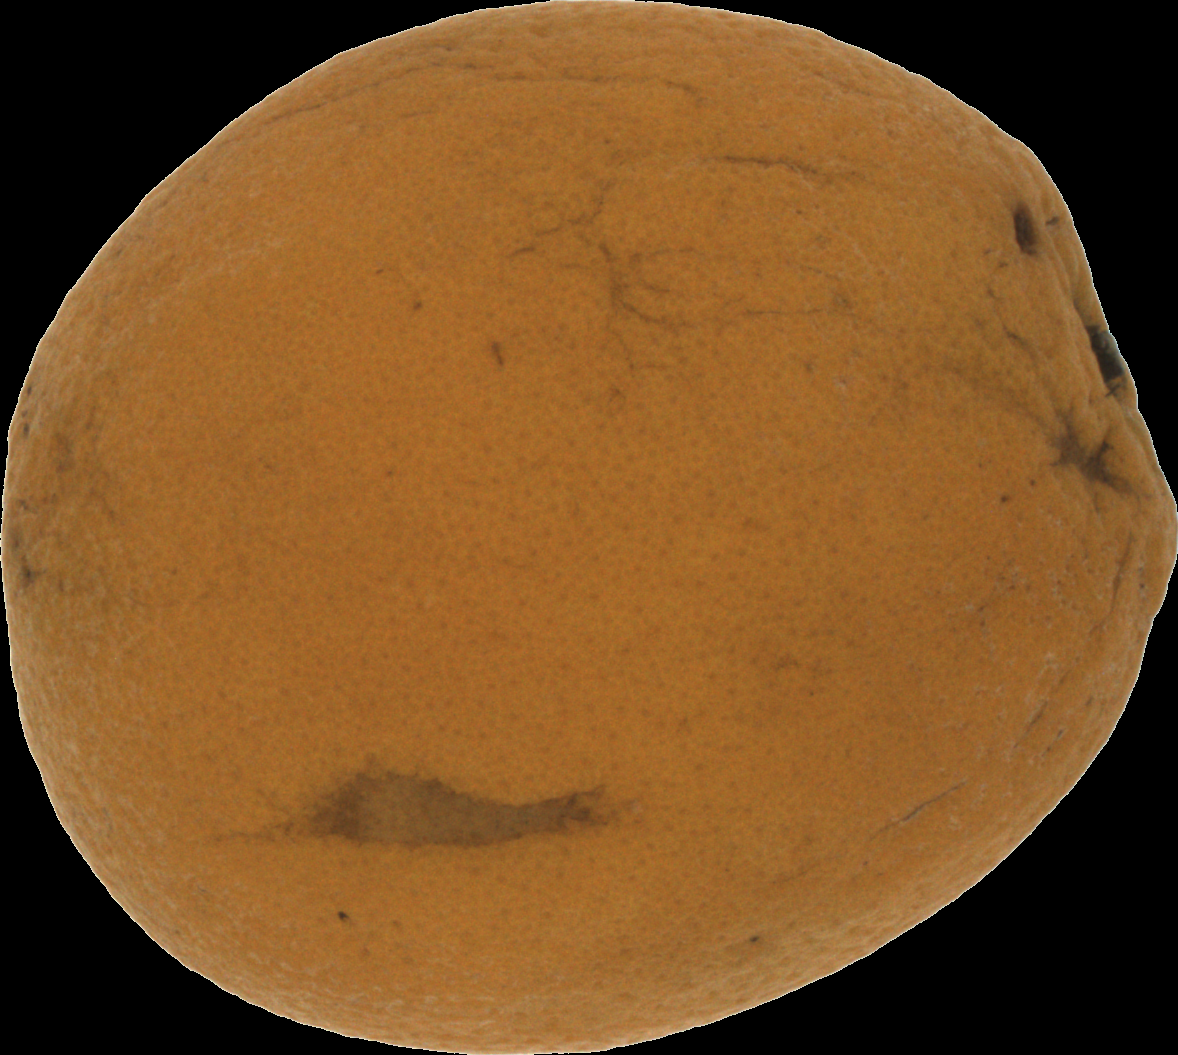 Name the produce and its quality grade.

orange, bad
